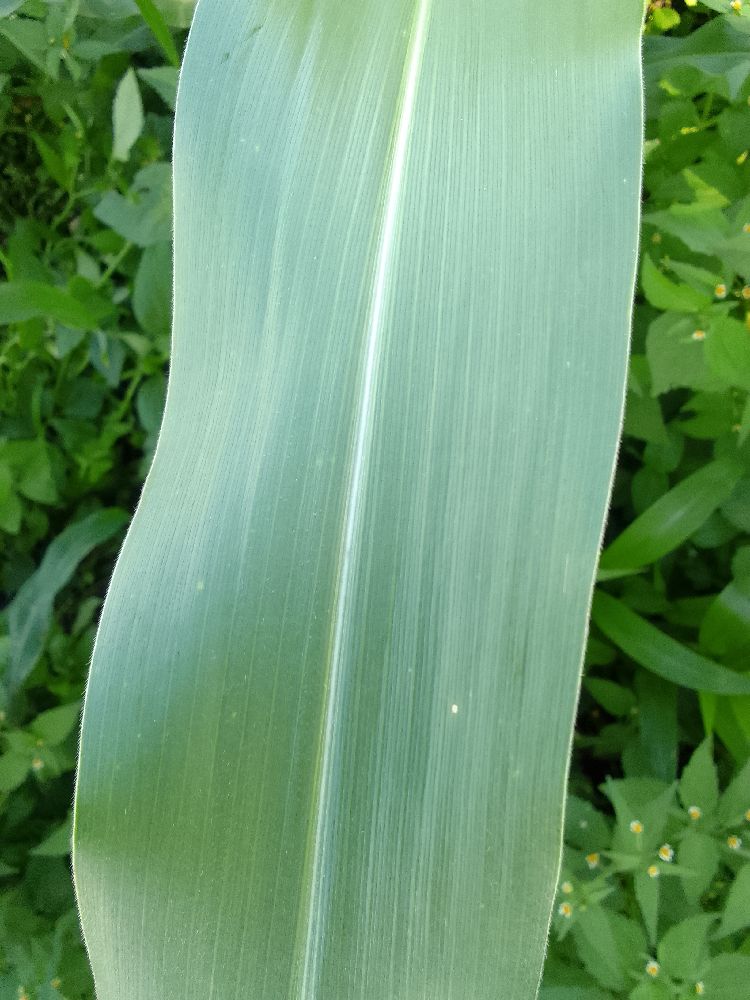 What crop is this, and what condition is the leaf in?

maize, healthy
